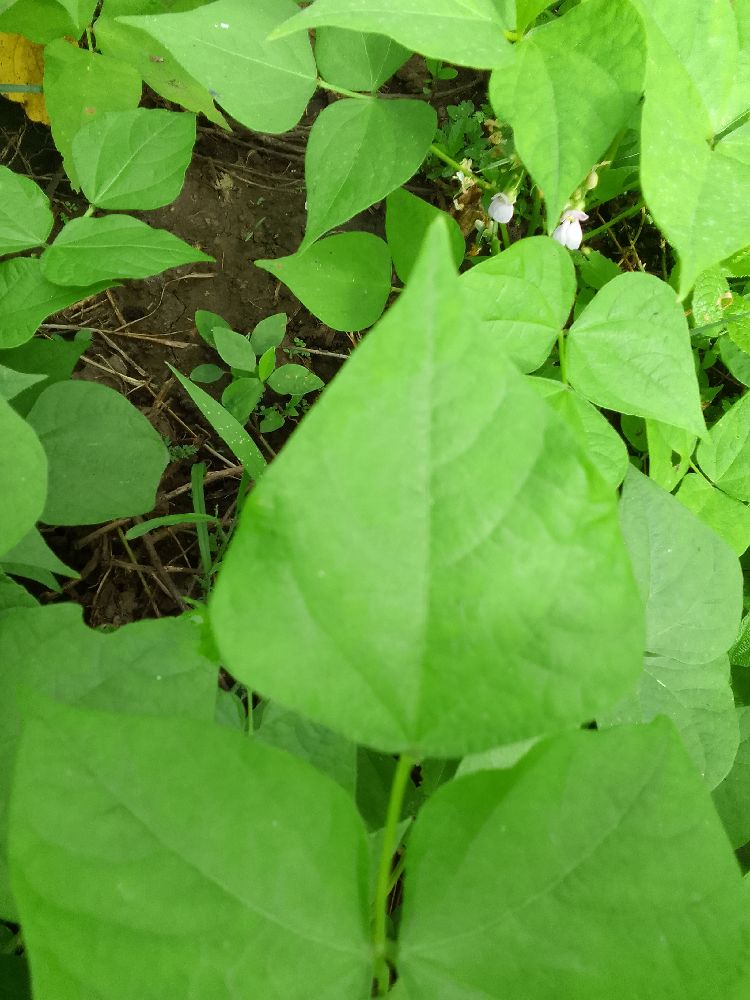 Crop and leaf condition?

common bean, healthy
